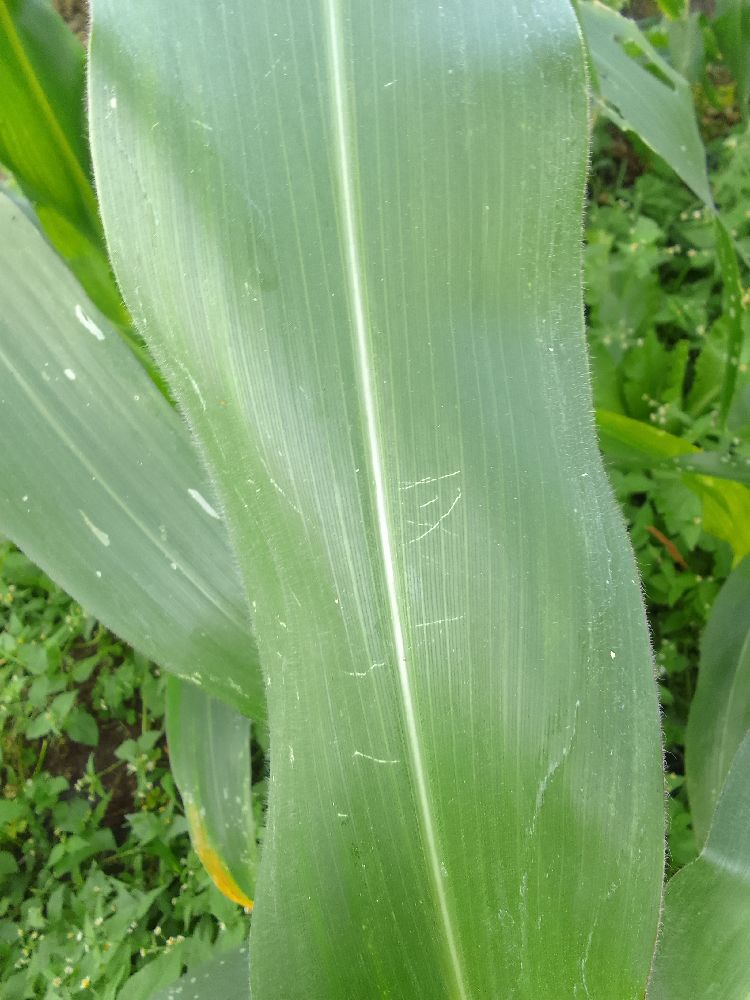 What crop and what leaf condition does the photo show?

maize, healthy
